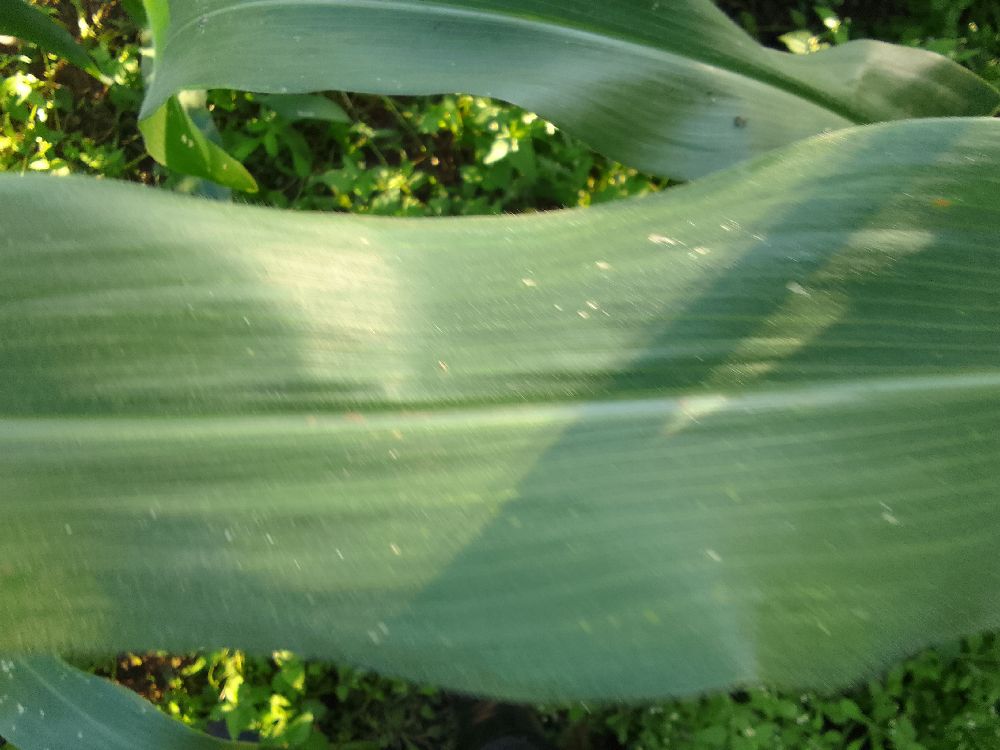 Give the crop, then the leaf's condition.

maize, healthy
